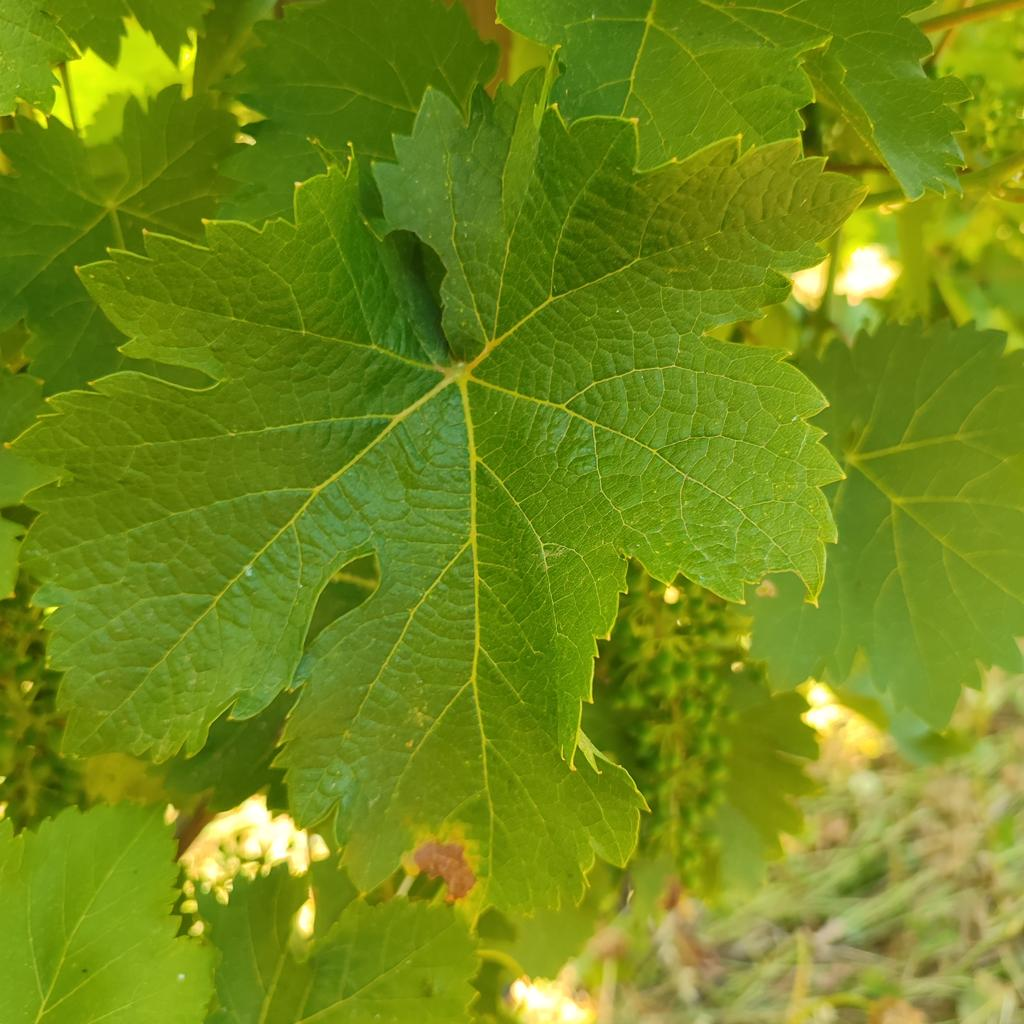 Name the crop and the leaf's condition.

grapevine, downy mildew
